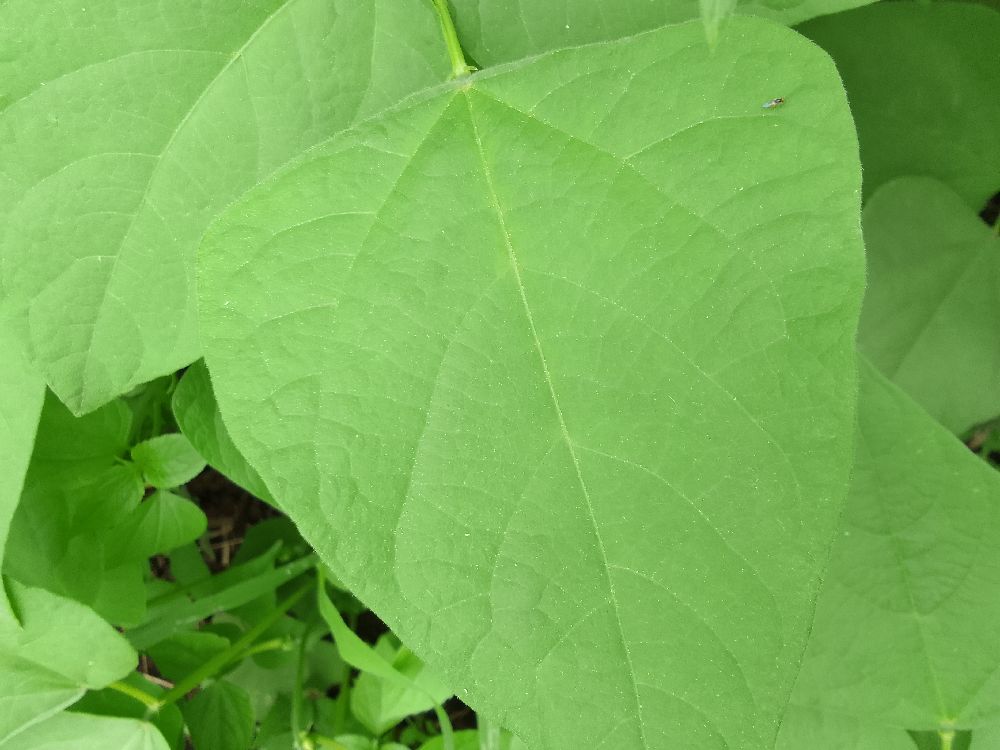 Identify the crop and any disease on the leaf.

common bean, healthy
